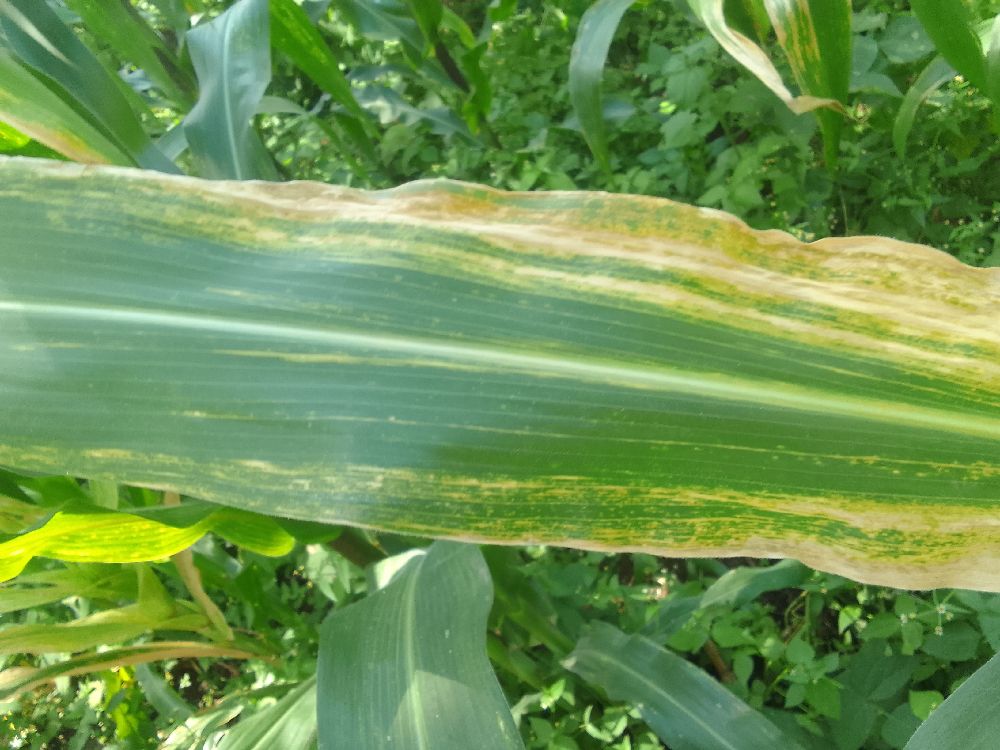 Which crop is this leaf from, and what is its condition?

maize, maize lethal necrosis
